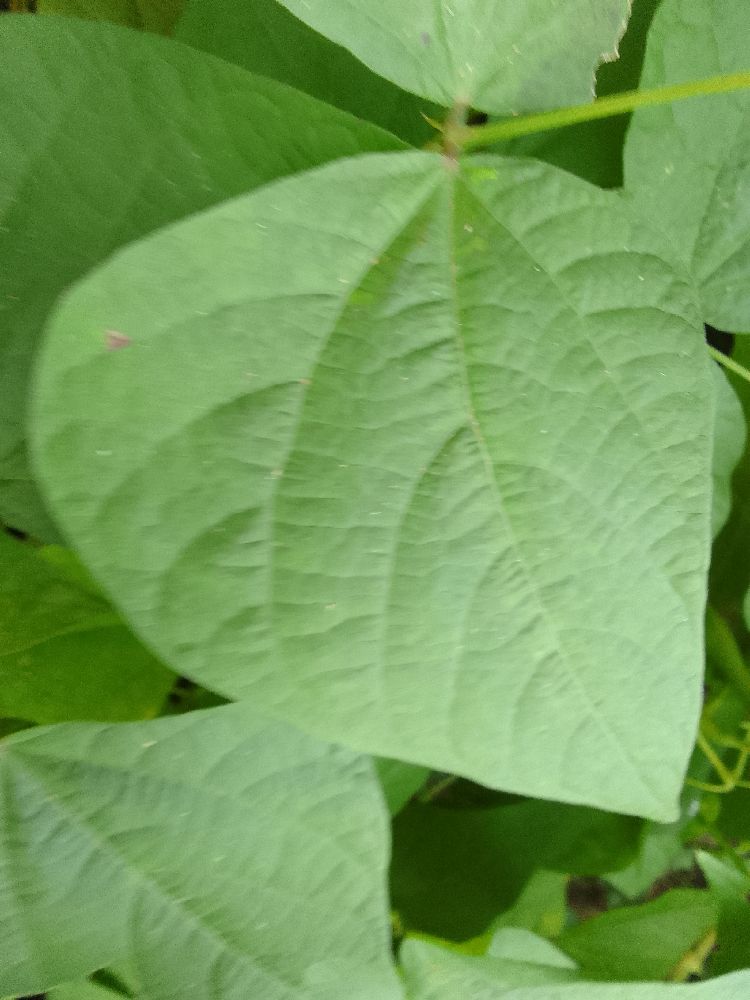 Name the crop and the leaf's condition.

common bean, healthy
